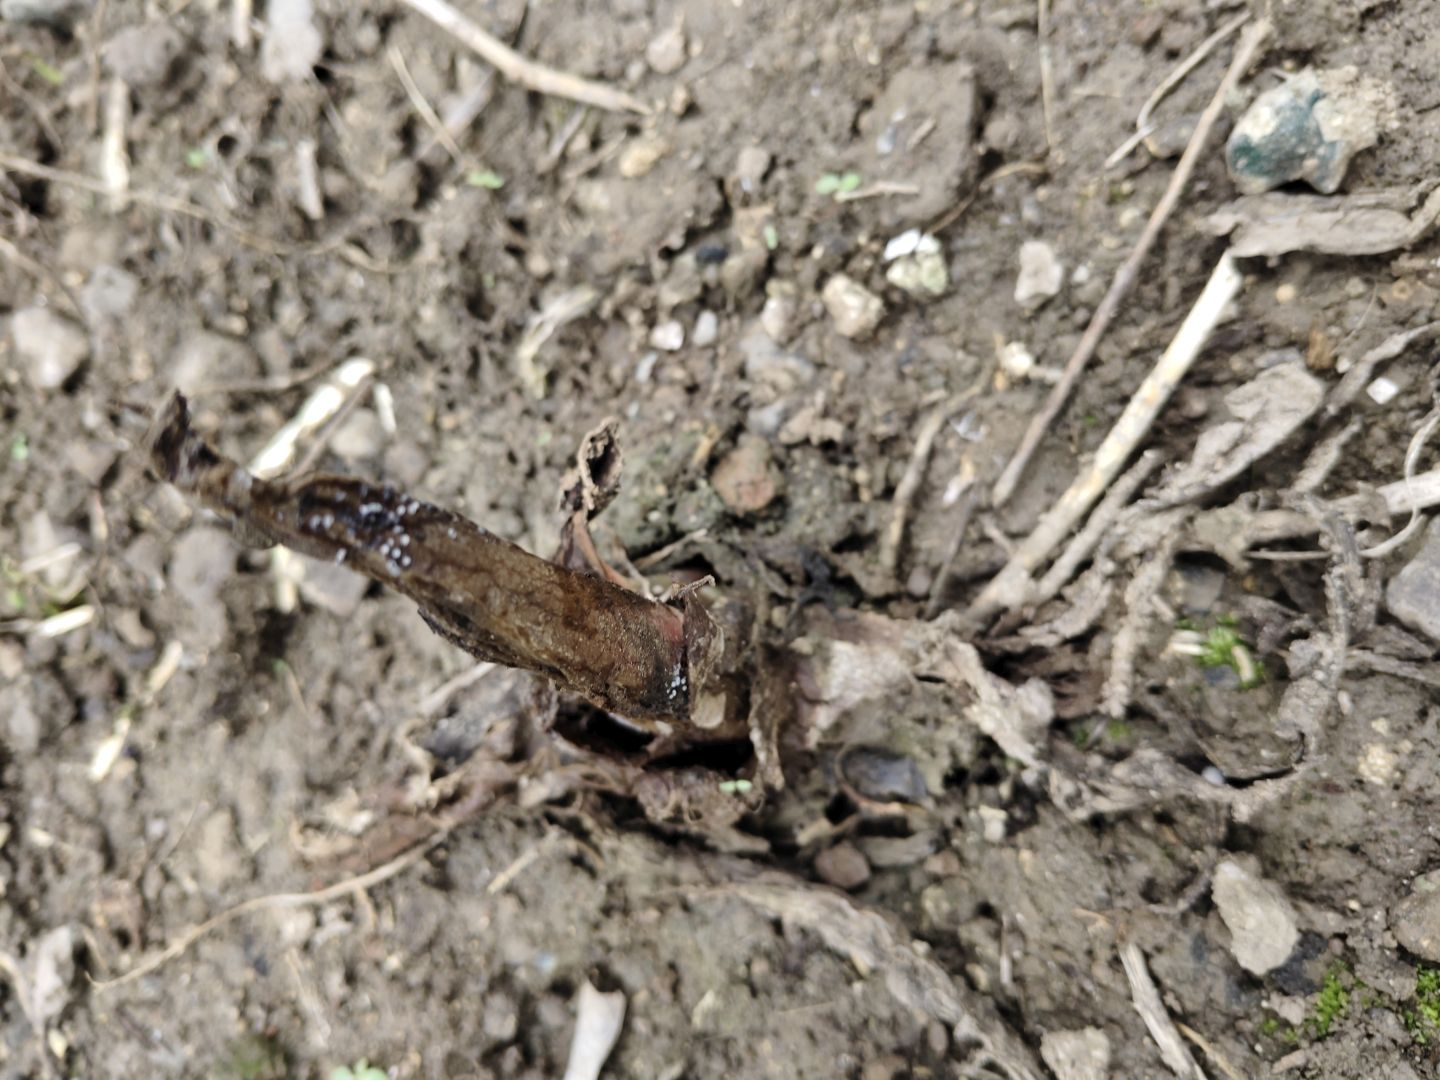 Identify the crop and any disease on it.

taro, root rot
